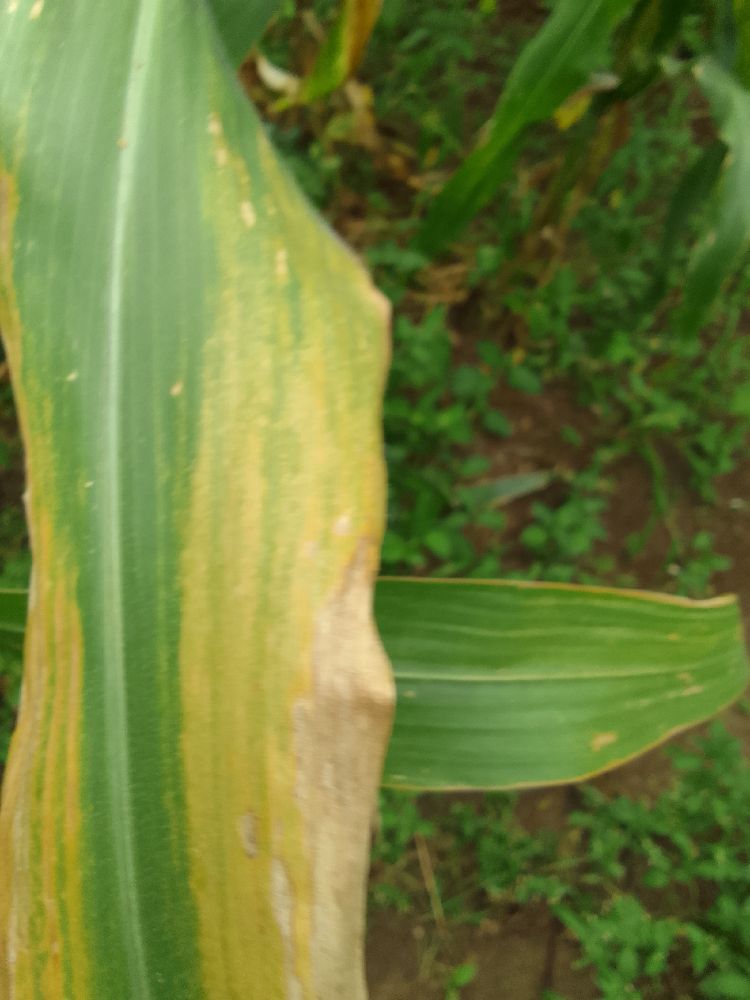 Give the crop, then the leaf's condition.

maize, maize lethal necrosis
